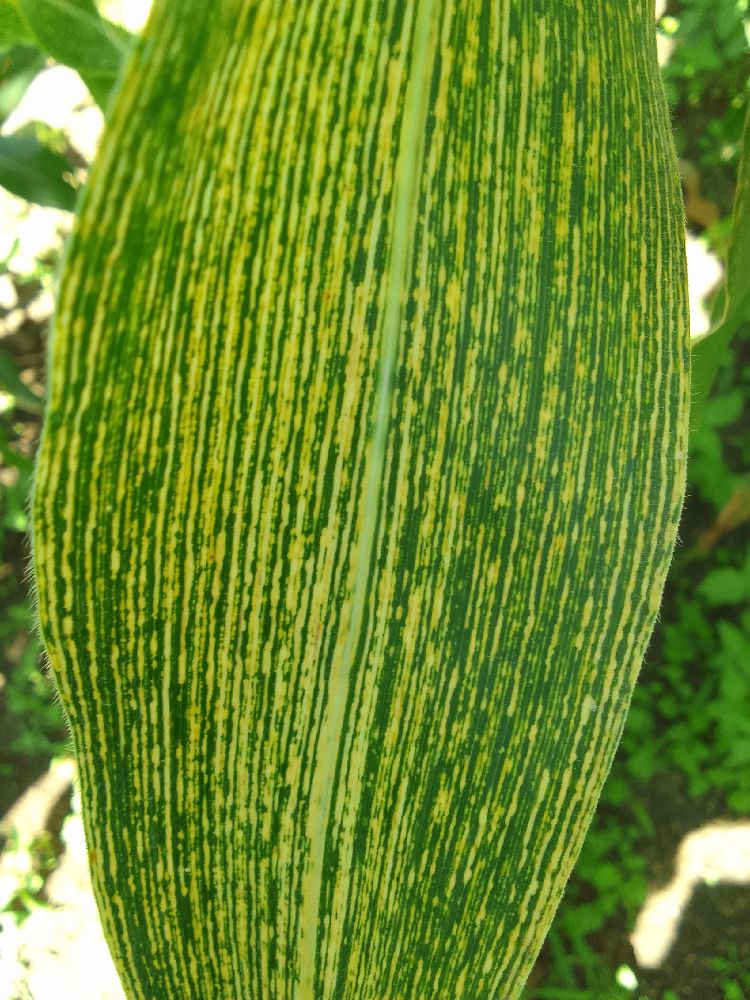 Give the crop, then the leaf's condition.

maize, maize streak virus
